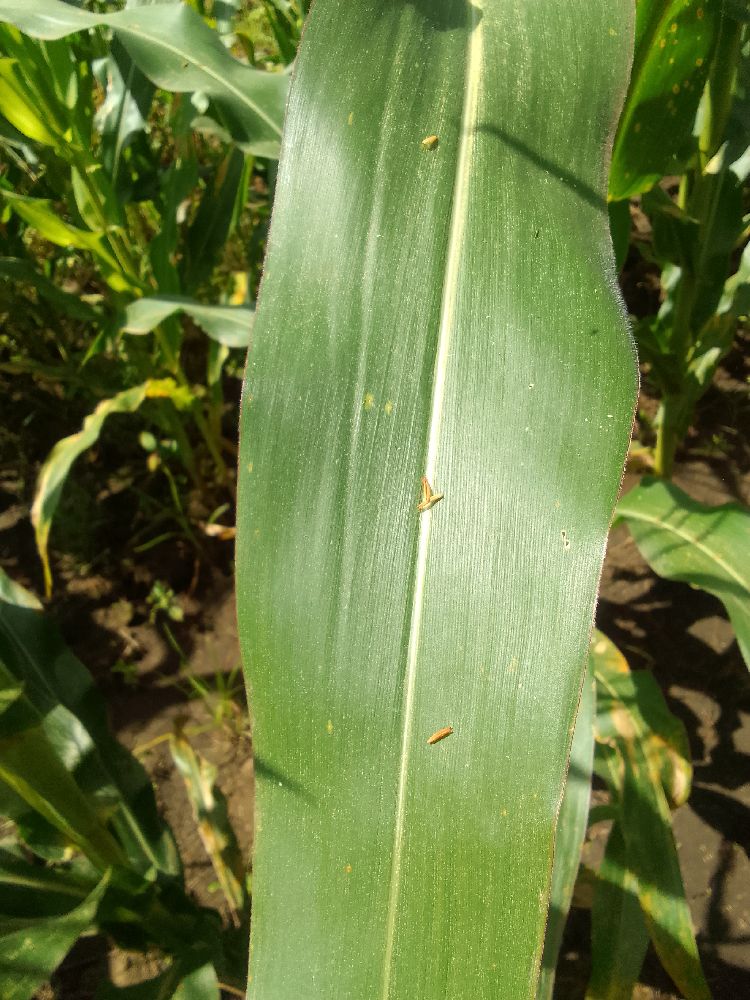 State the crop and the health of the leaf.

maize, healthy
